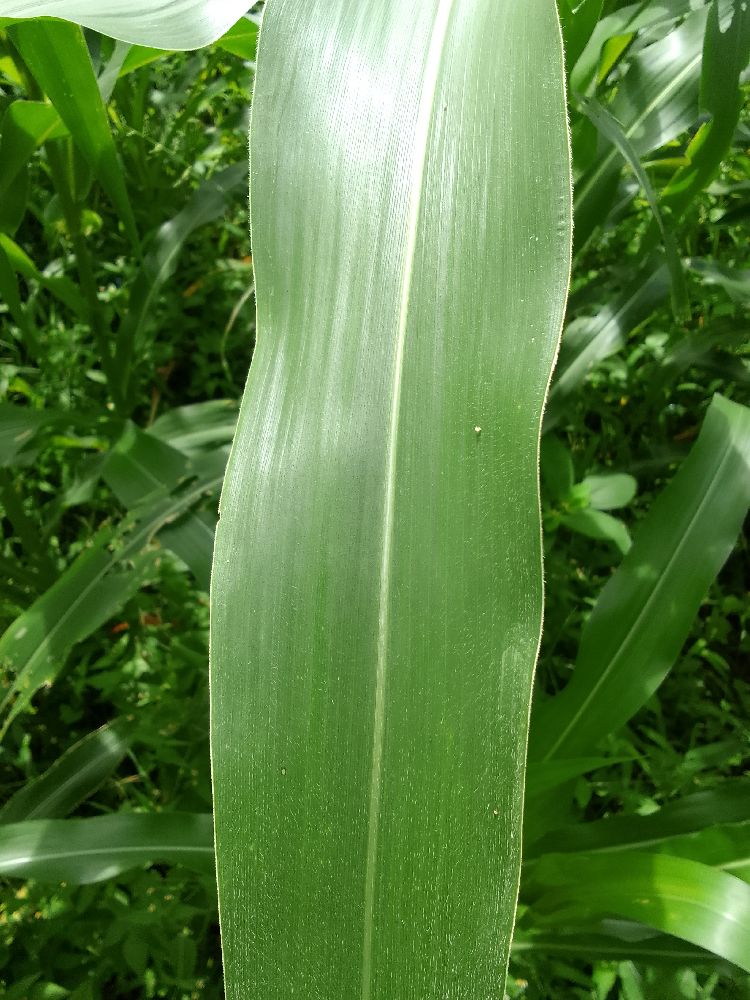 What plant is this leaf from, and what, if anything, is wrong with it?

maize, healthy
